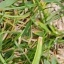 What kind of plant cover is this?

grass
